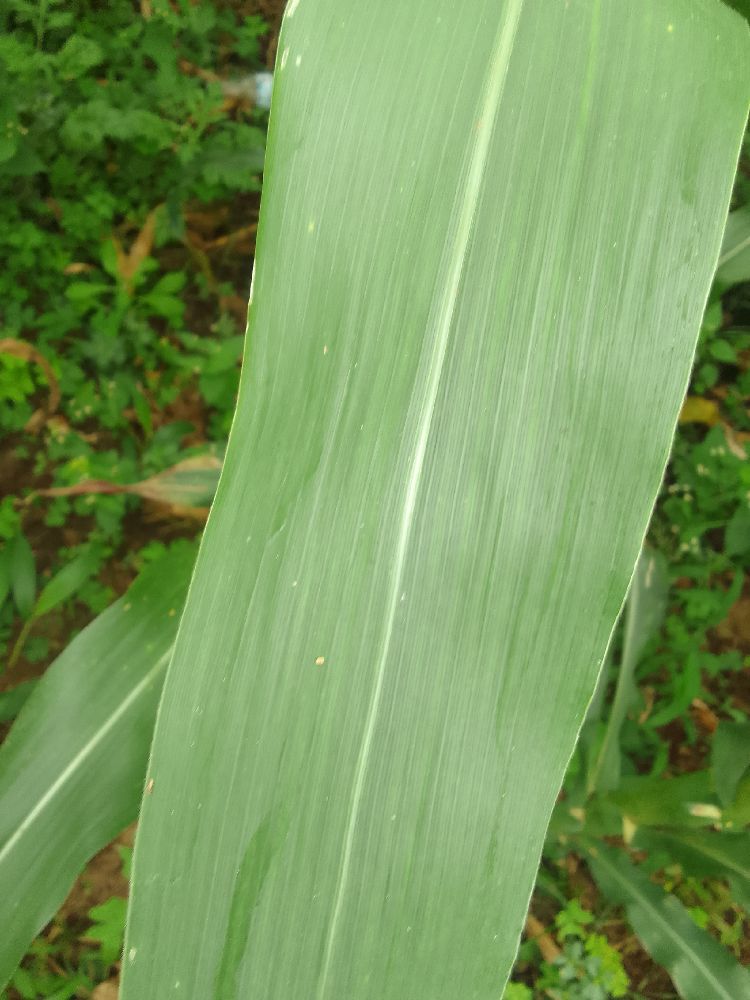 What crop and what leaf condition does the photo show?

maize, healthy
